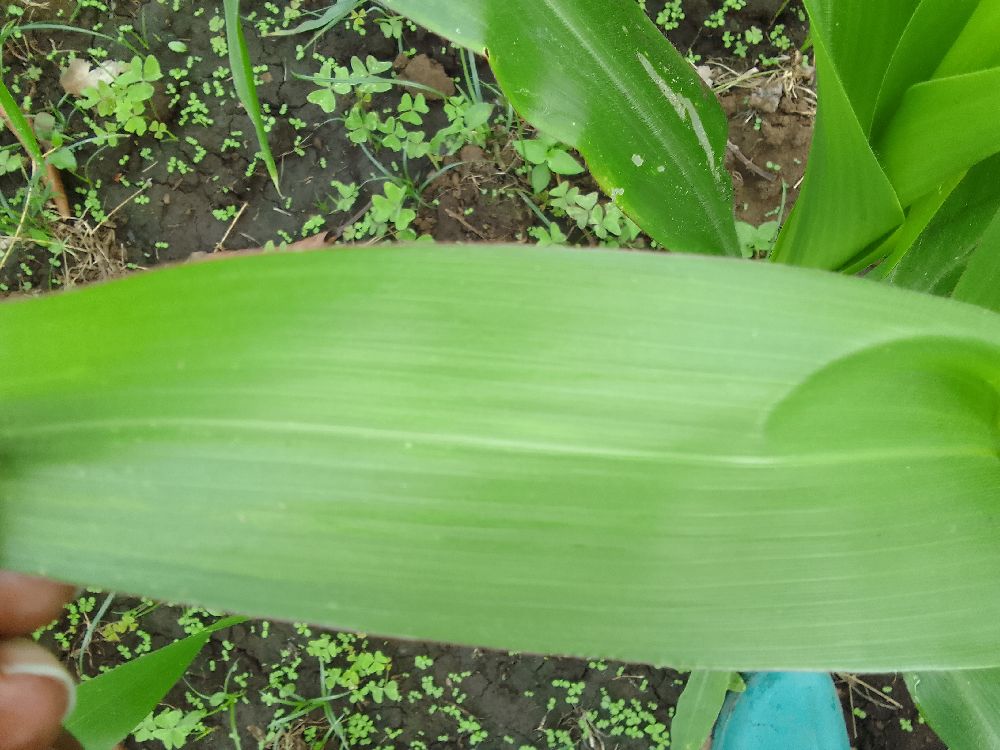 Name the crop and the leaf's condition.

maize, healthy
